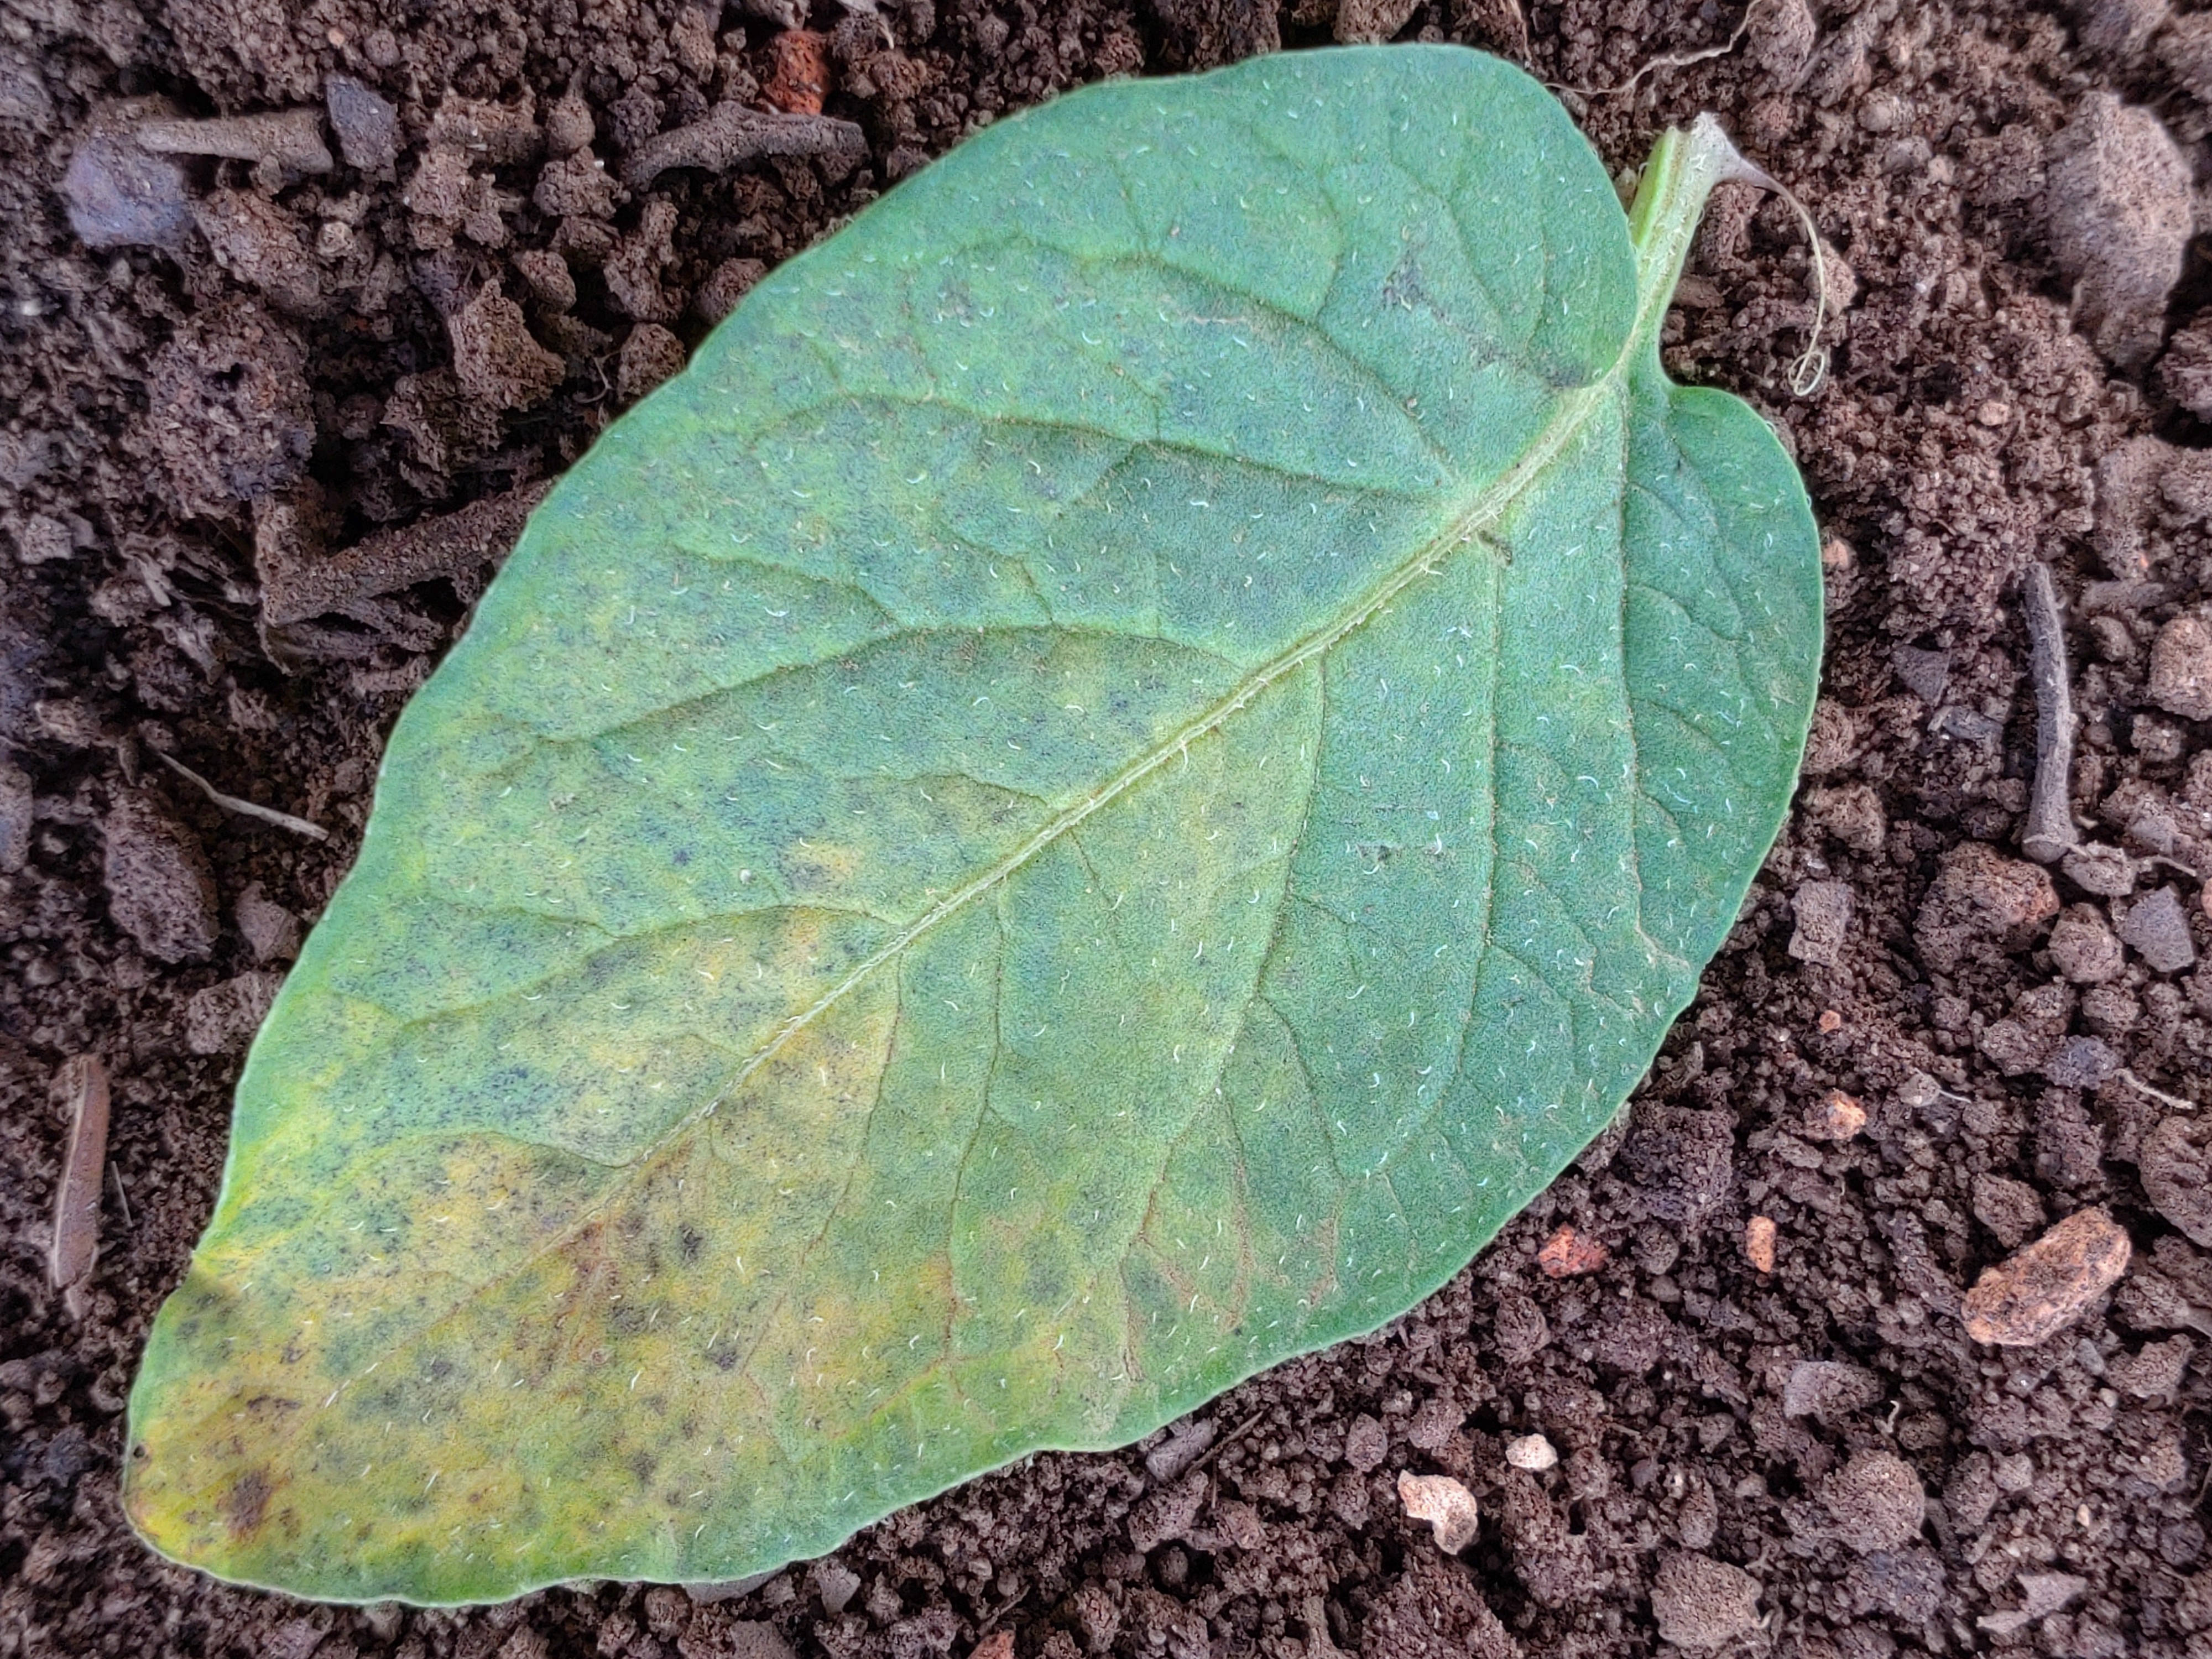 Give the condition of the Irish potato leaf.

late blight
